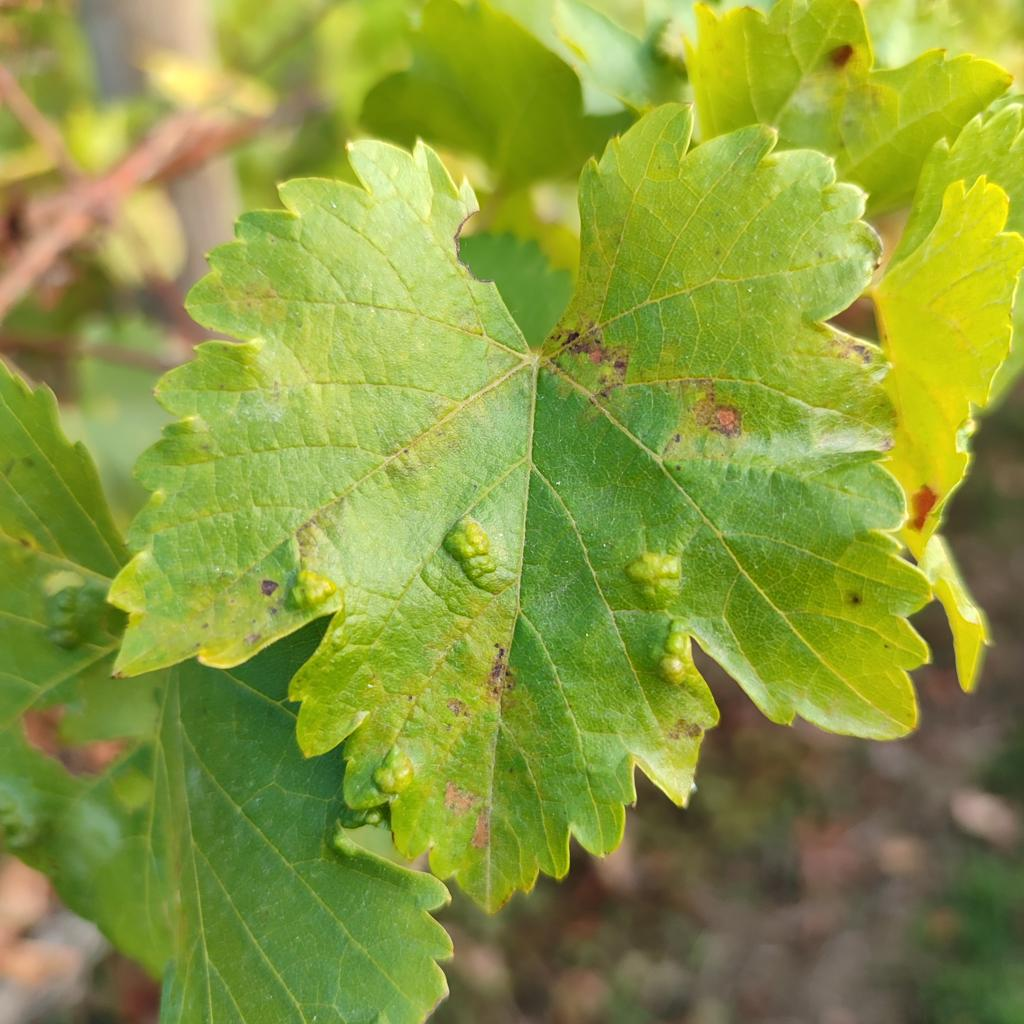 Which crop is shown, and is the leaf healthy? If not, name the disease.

grapevine, erineum mite
